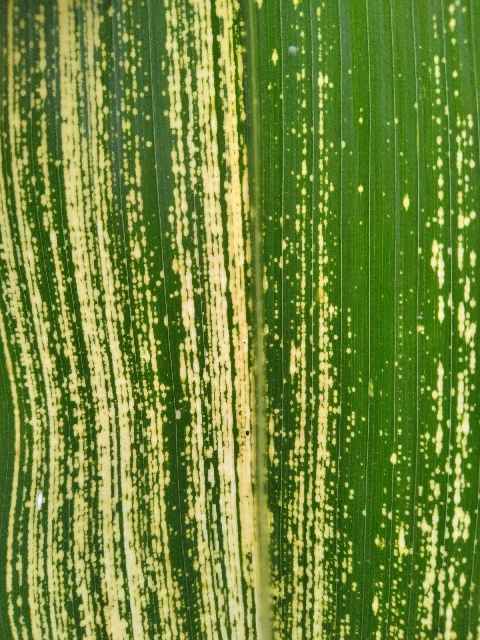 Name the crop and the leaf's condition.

maize, maize streak virus
